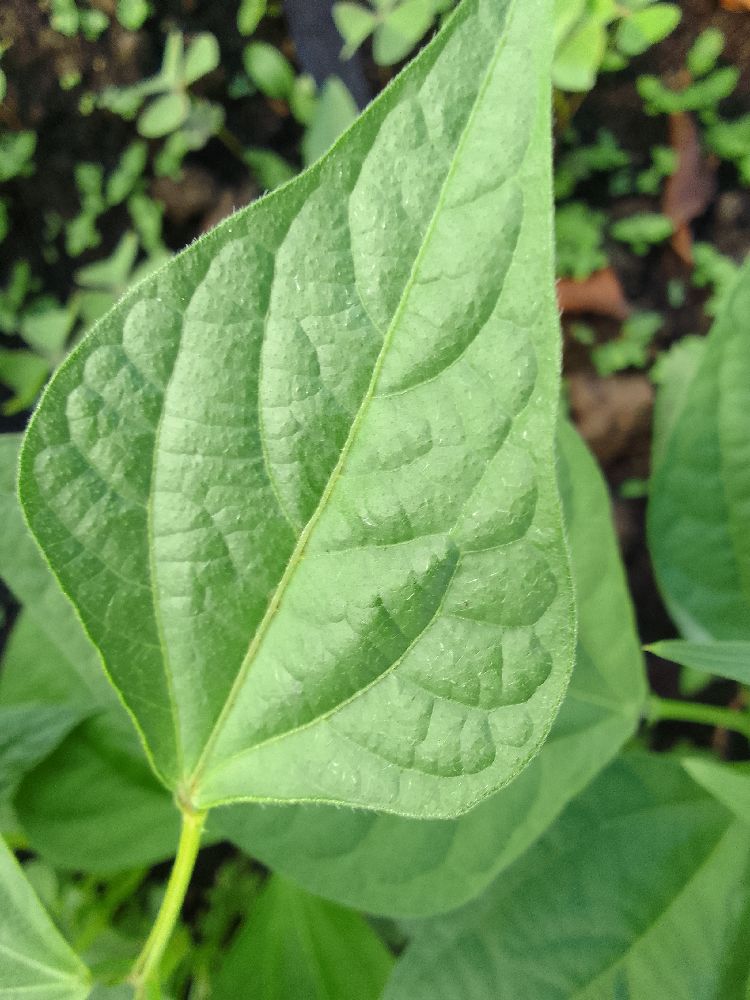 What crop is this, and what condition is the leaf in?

common bean, healthy
